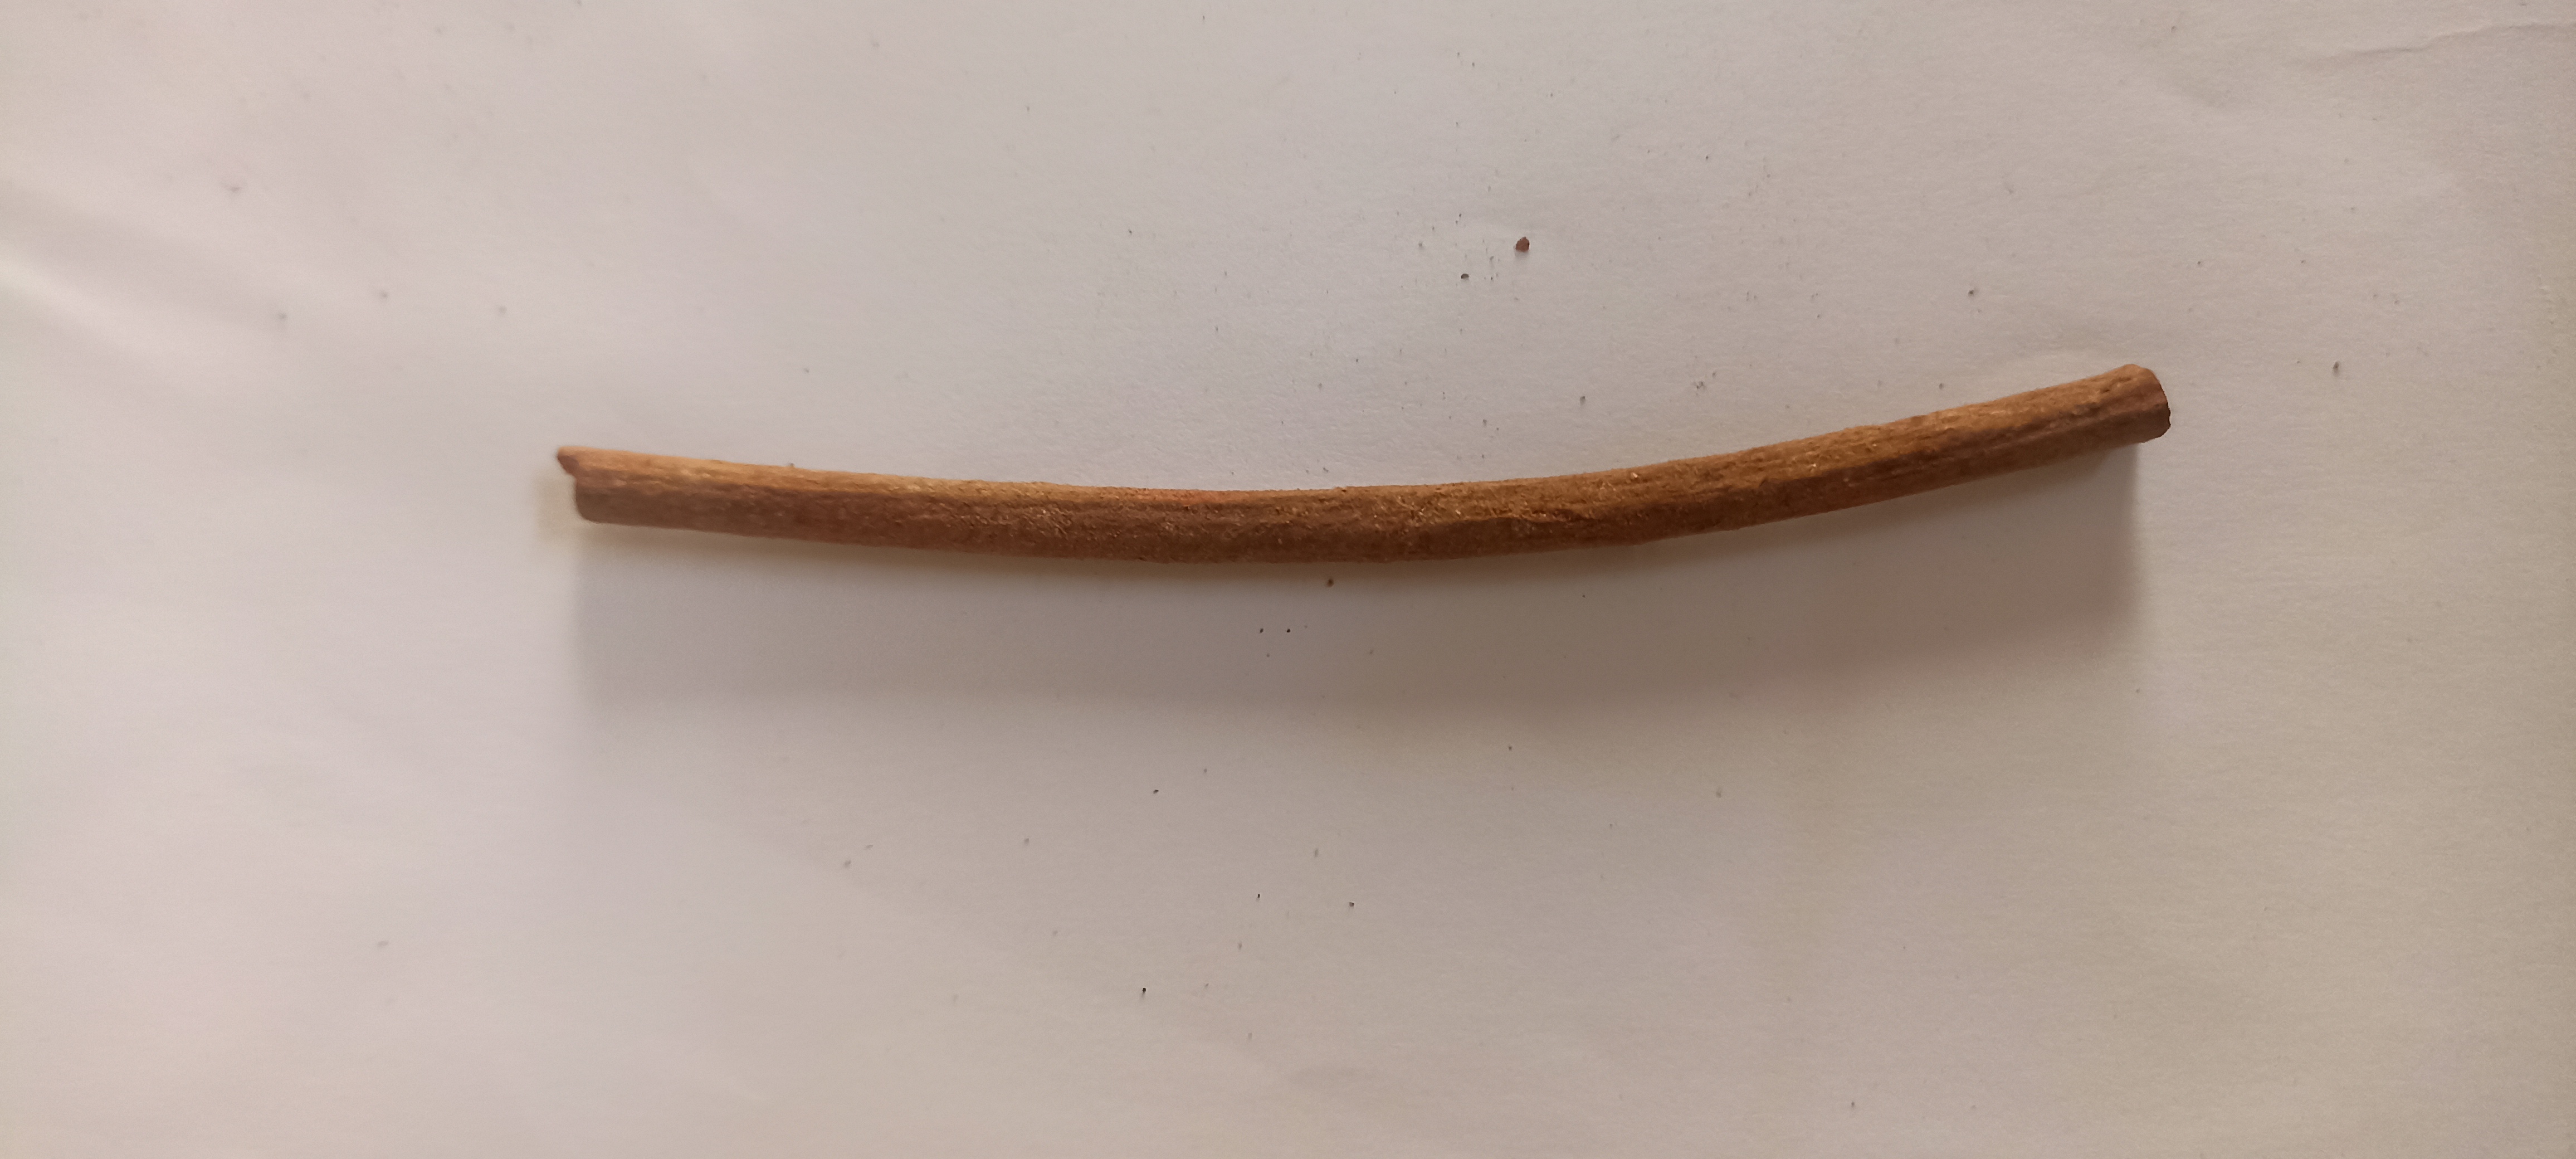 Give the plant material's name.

manjistha
